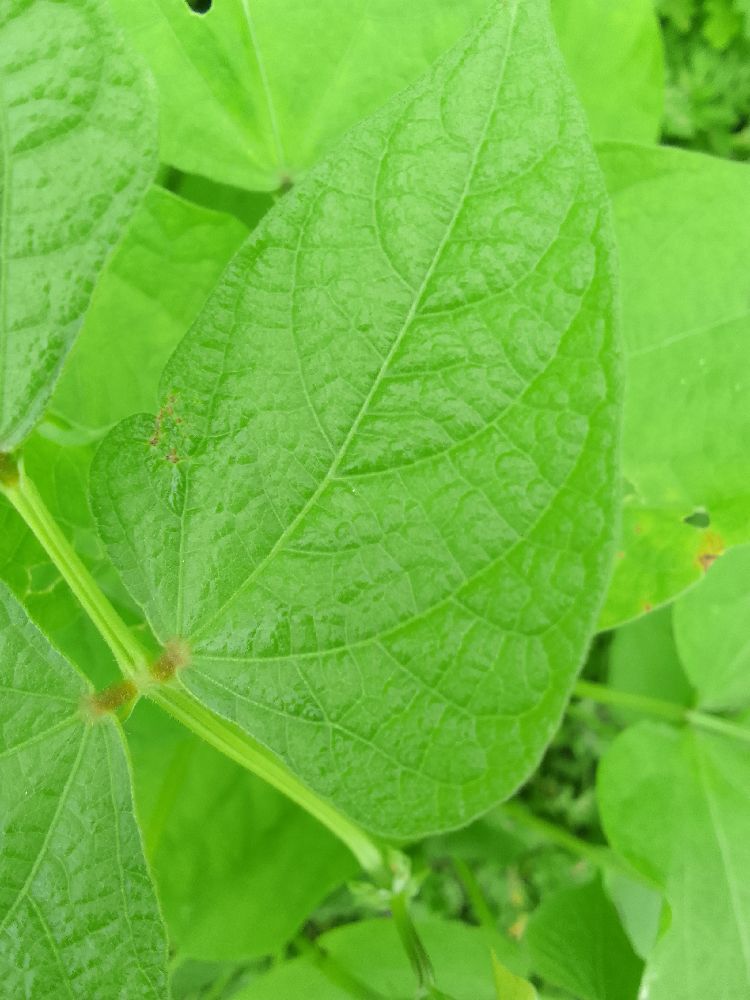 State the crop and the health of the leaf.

common bean, healthy
